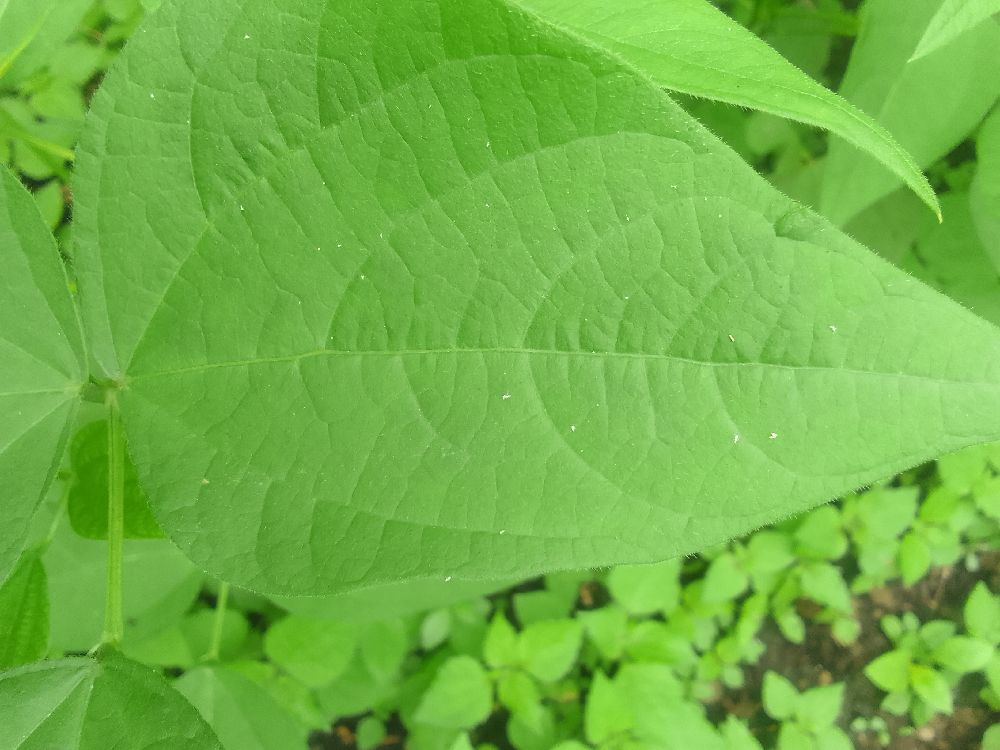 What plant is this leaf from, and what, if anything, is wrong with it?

common bean, healthy
